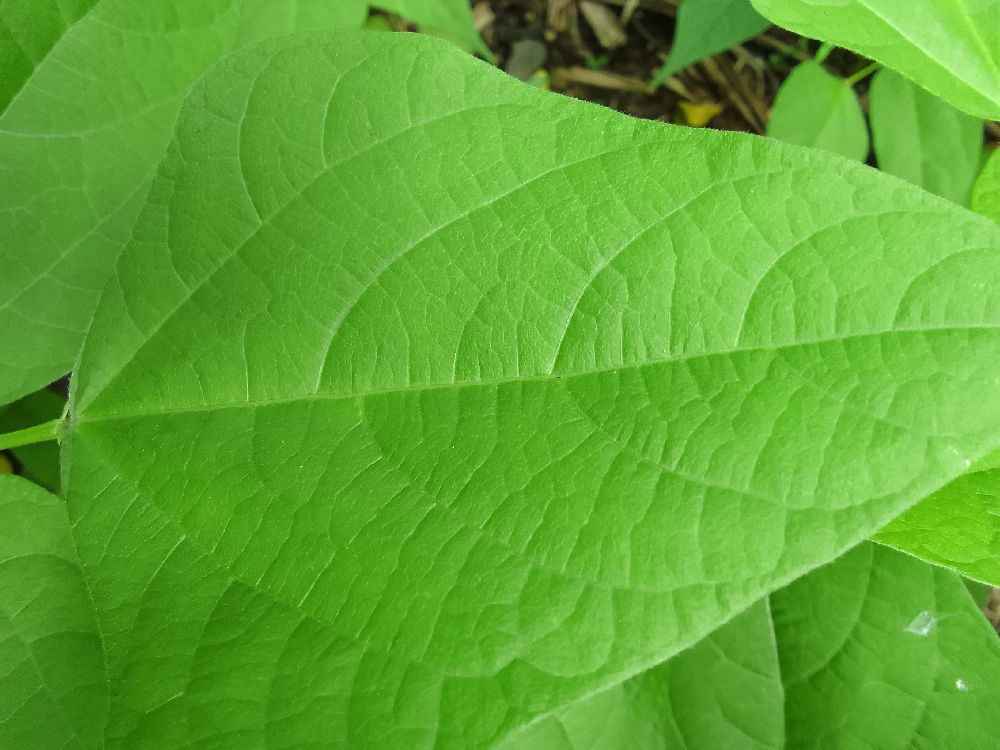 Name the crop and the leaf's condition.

common bean, healthy
